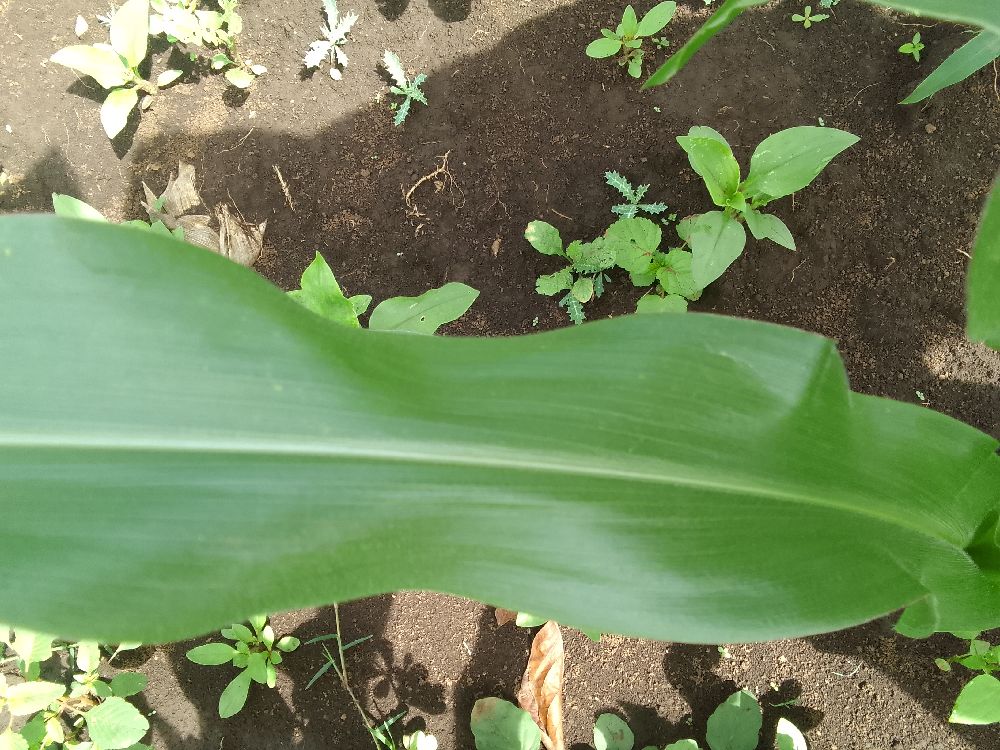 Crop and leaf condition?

maize, healthy
